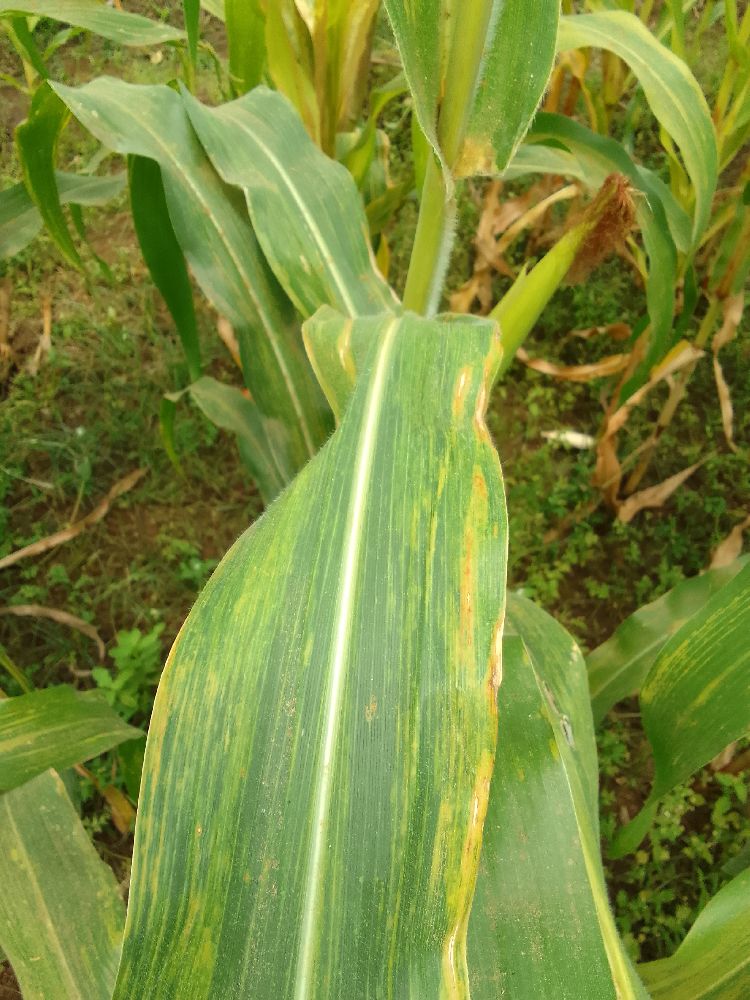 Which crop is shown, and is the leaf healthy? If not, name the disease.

maize, maize lethal necrosis
